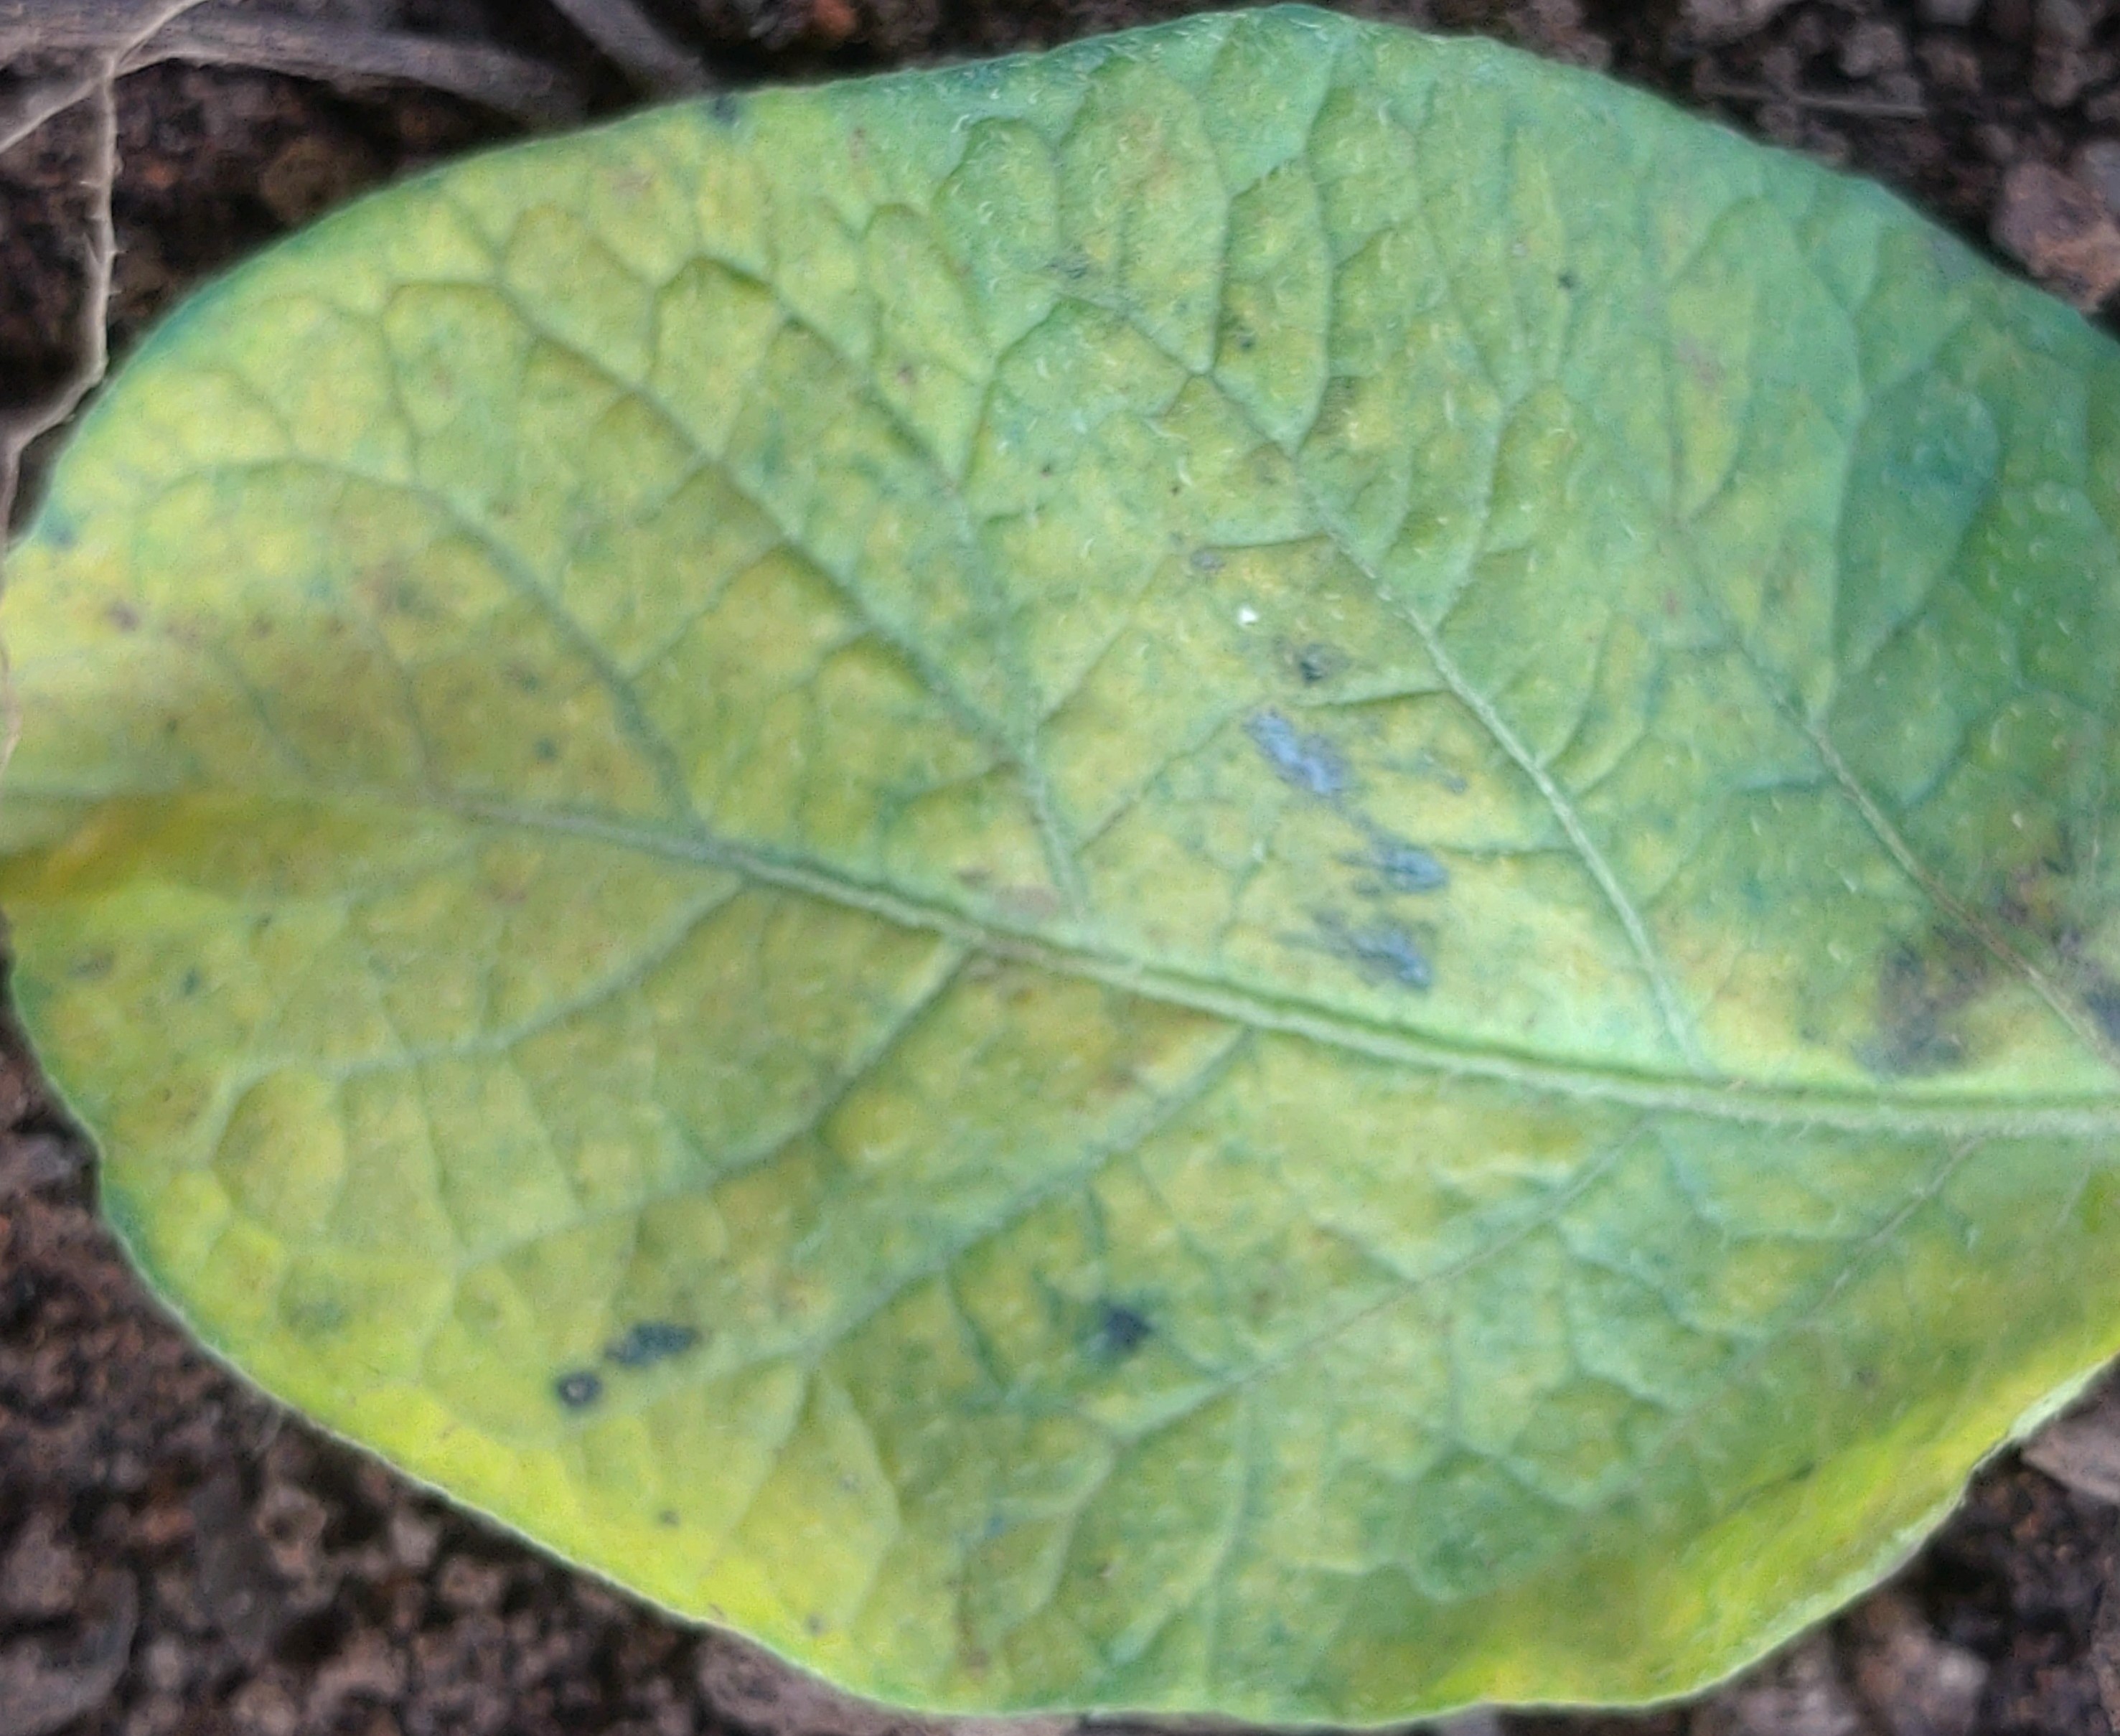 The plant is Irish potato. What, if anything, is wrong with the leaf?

late blight
